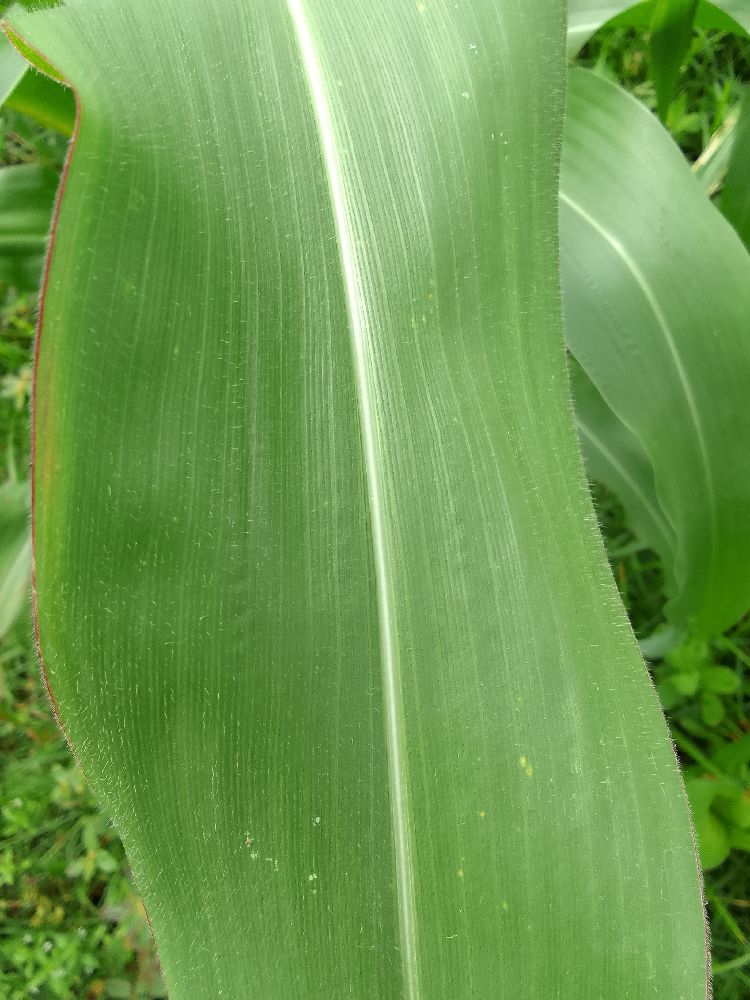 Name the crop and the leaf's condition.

maize, healthy
